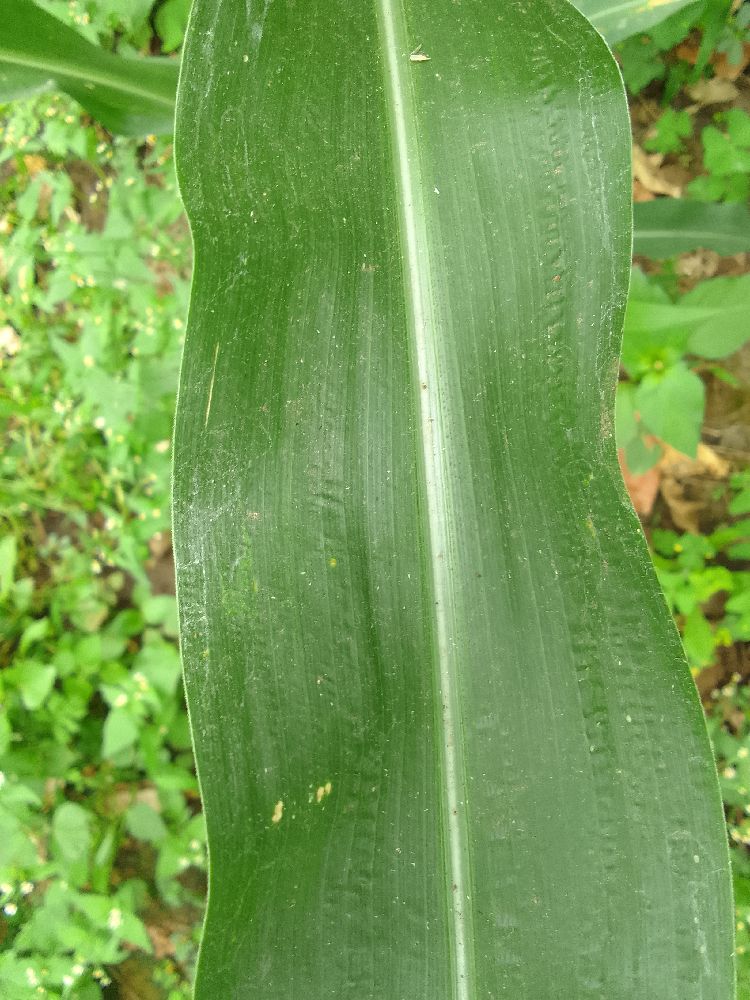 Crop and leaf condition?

maize, healthy
